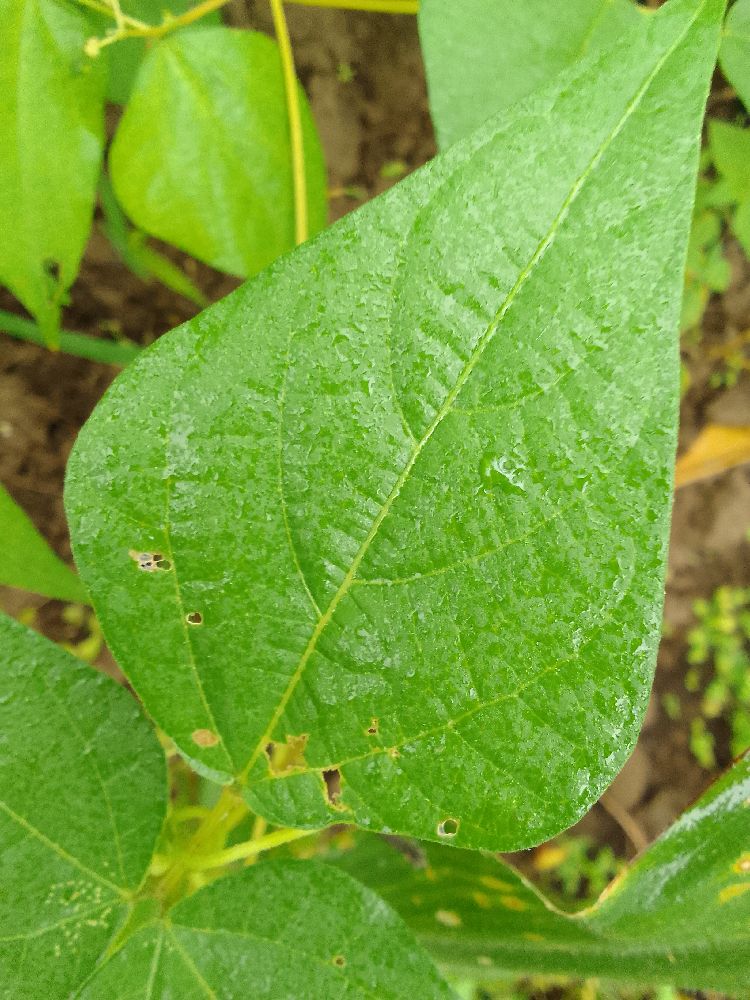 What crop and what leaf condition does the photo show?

common bean, healthy
